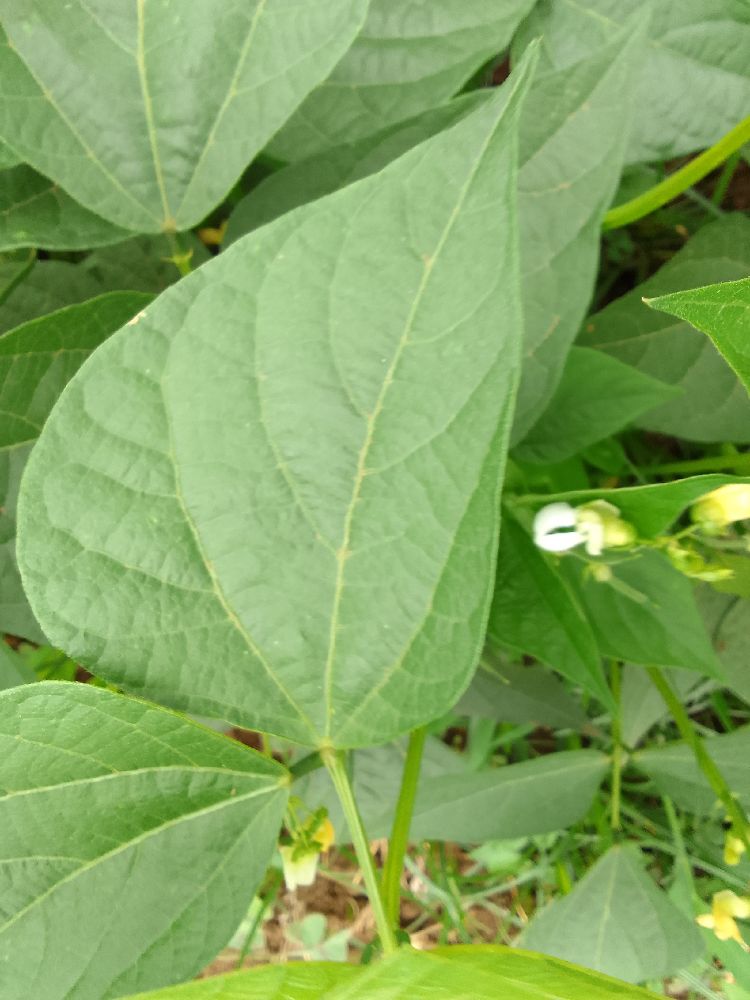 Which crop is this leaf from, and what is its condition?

common bean, healthy
